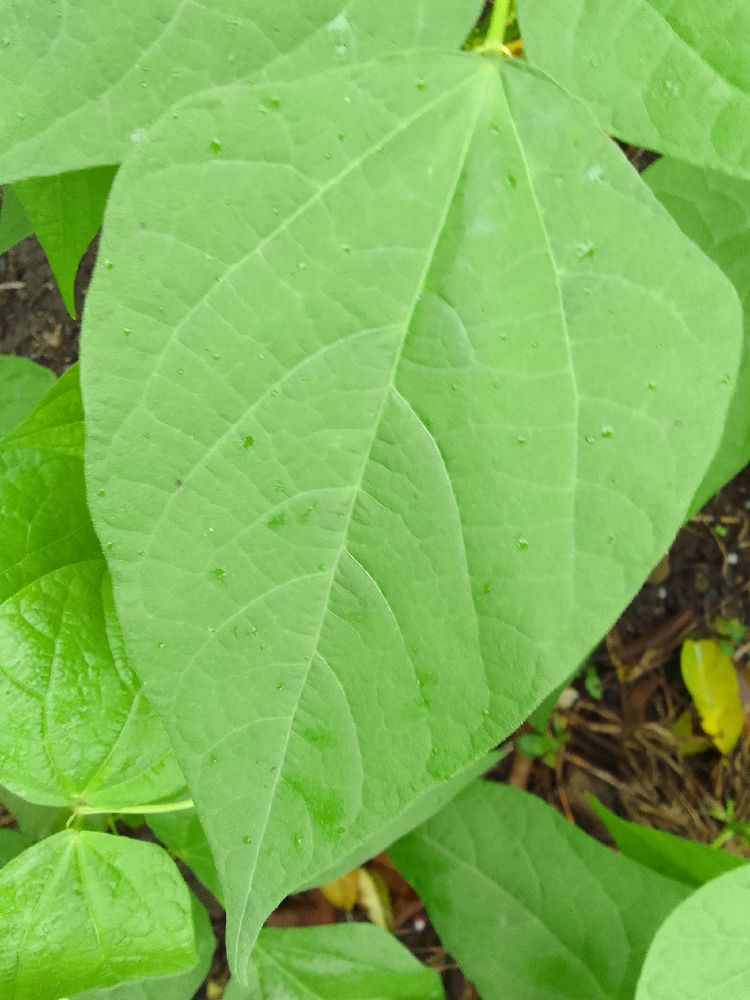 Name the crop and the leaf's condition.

common bean, healthy
